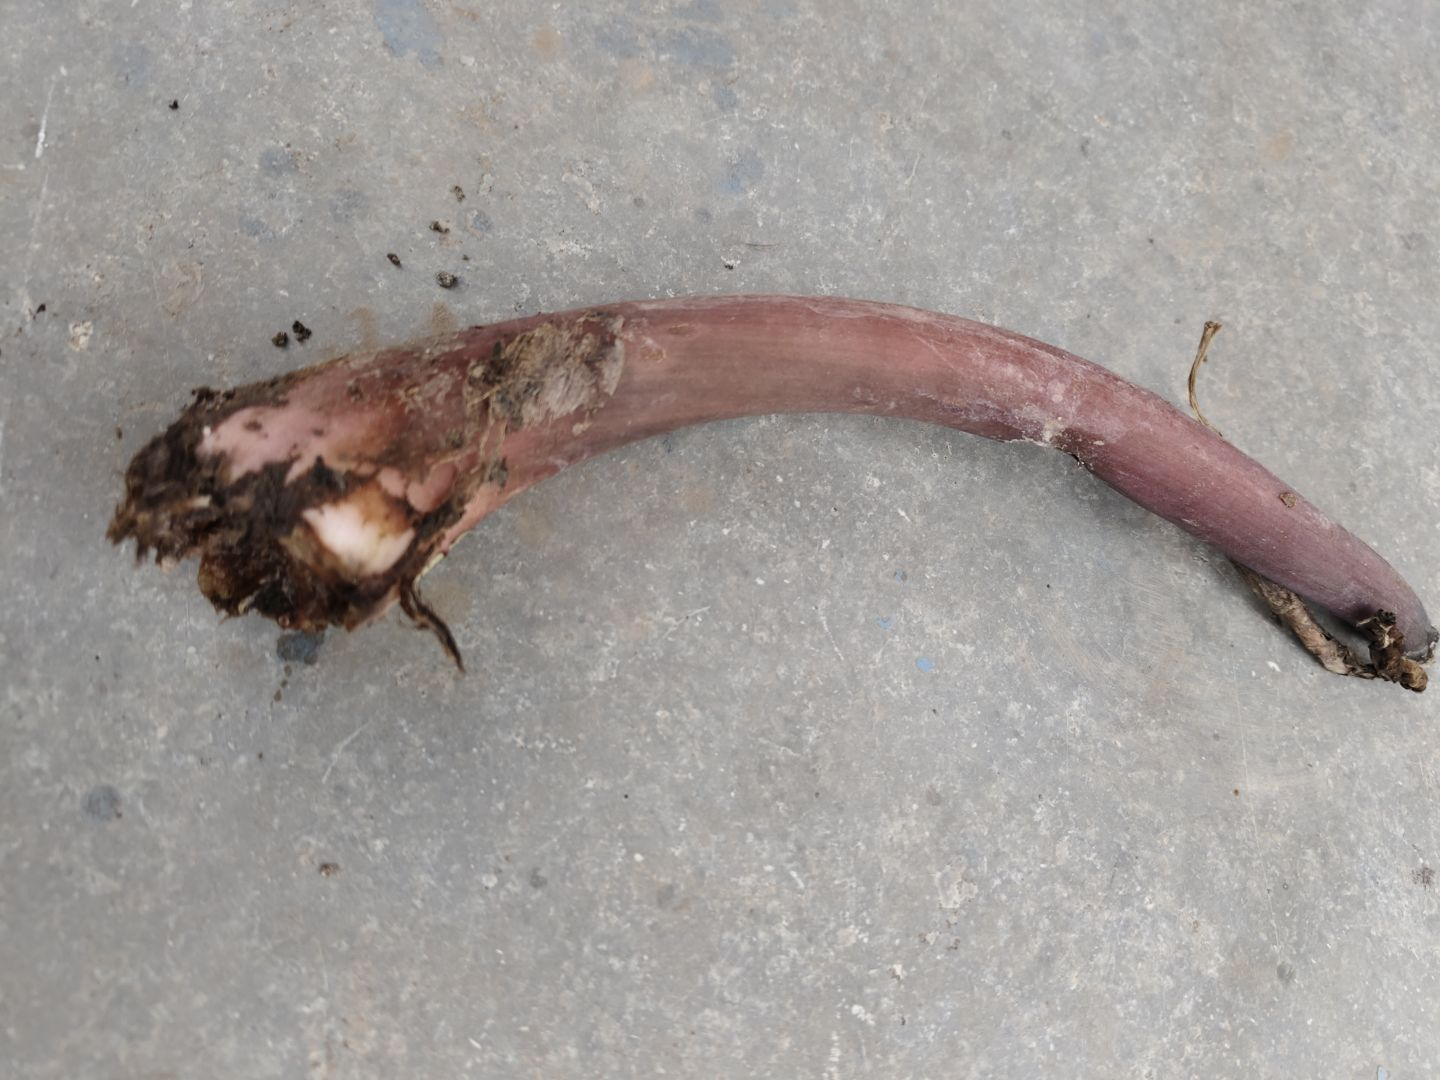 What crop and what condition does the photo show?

taro, root rot
